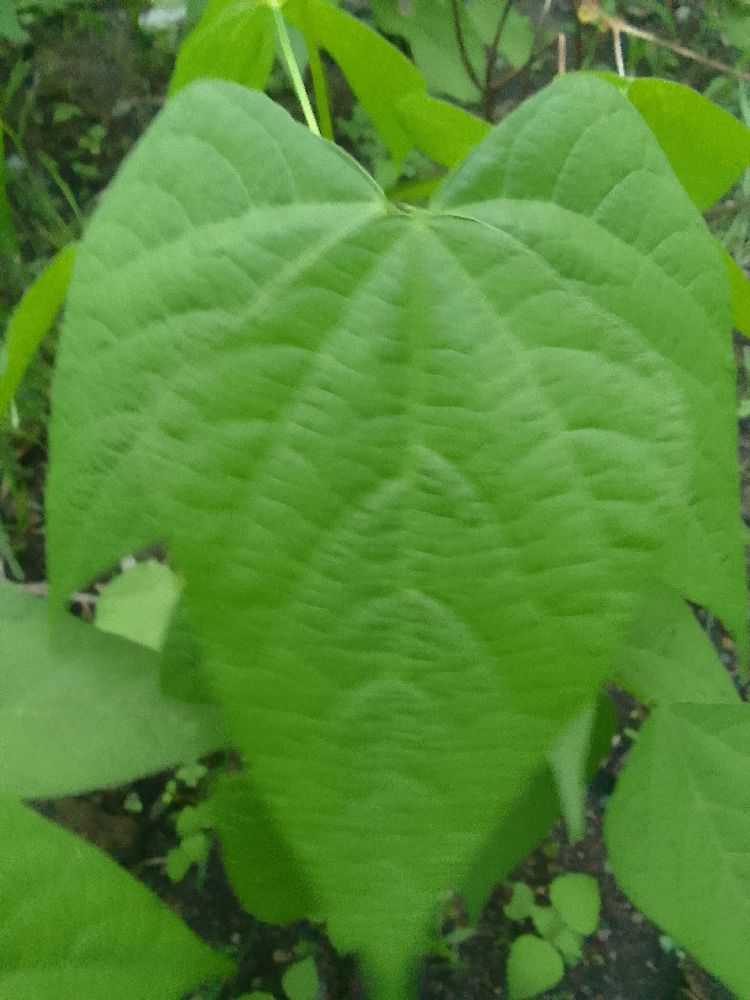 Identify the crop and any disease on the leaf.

common bean, healthy
